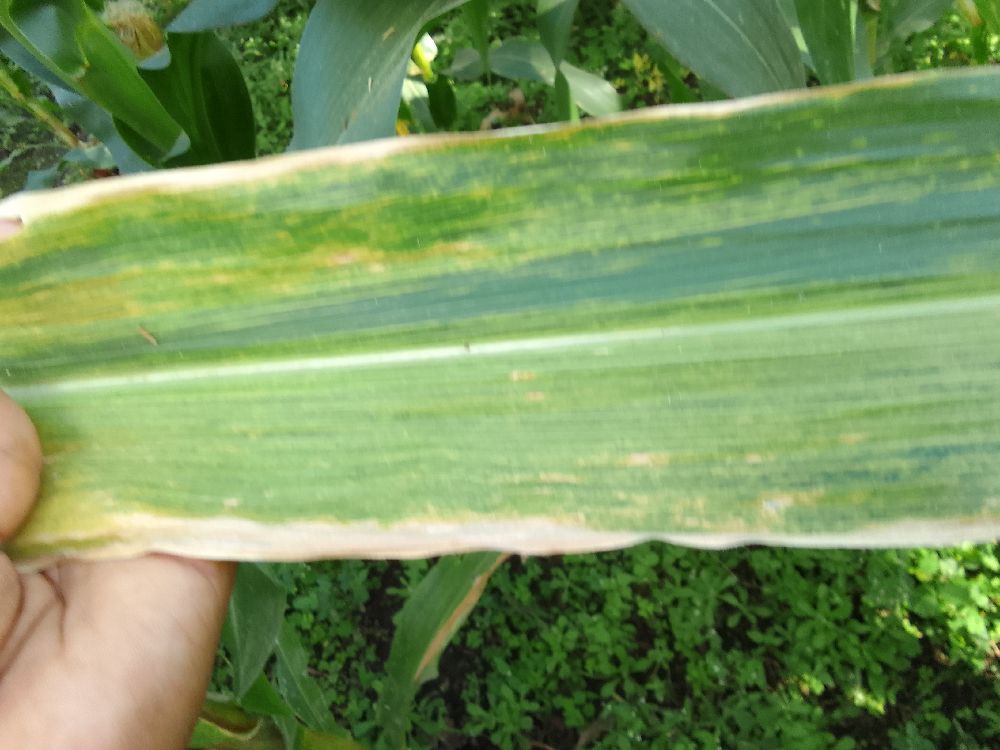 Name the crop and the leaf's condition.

maize, maize lethal necrosis
